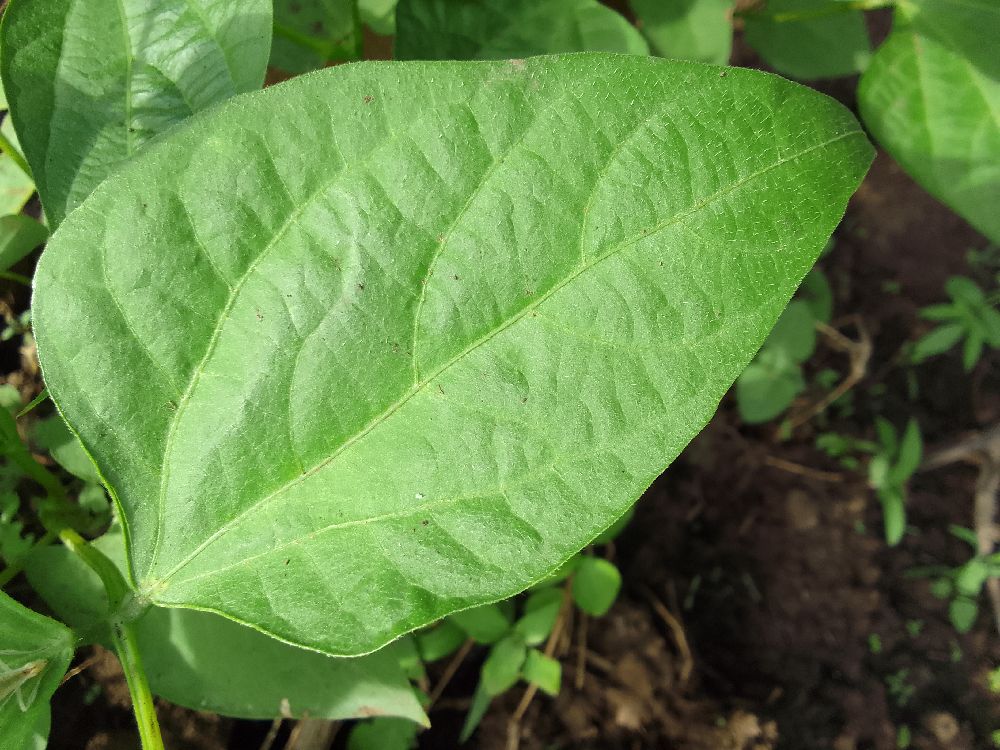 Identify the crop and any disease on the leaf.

common bean, healthy
